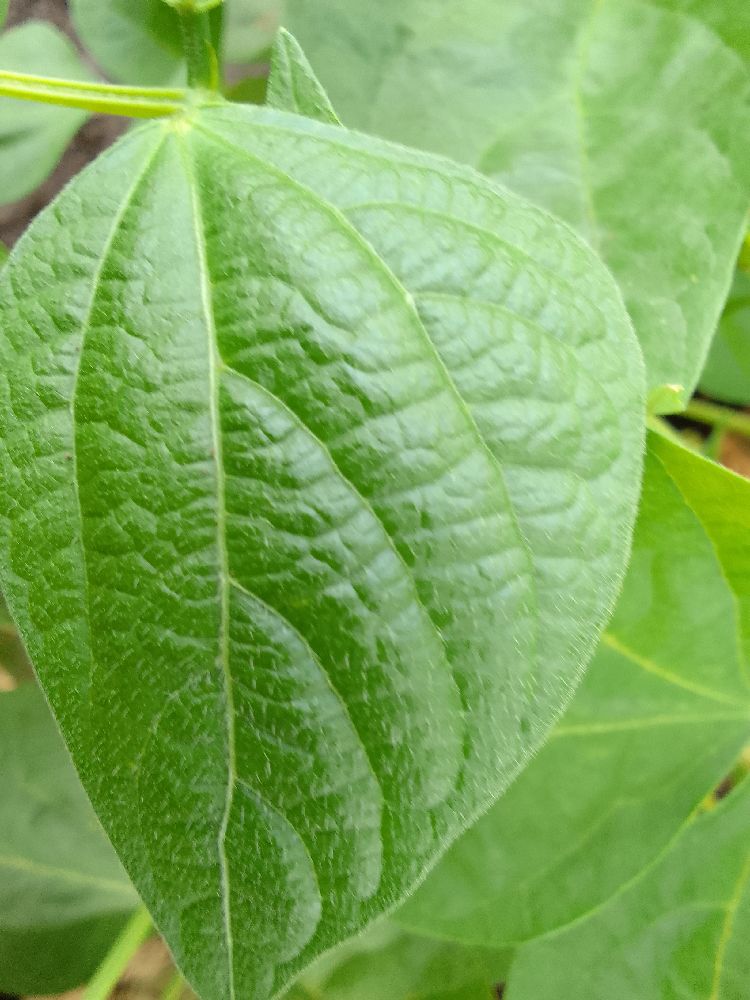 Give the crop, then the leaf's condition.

common bean, healthy
